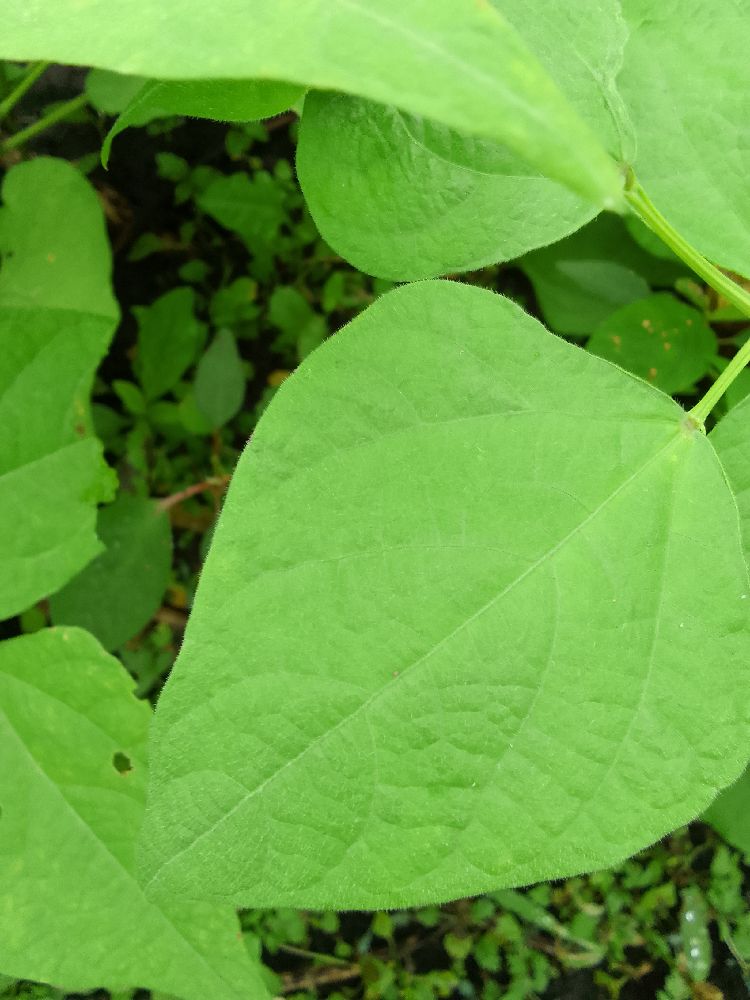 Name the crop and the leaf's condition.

common bean, healthy
